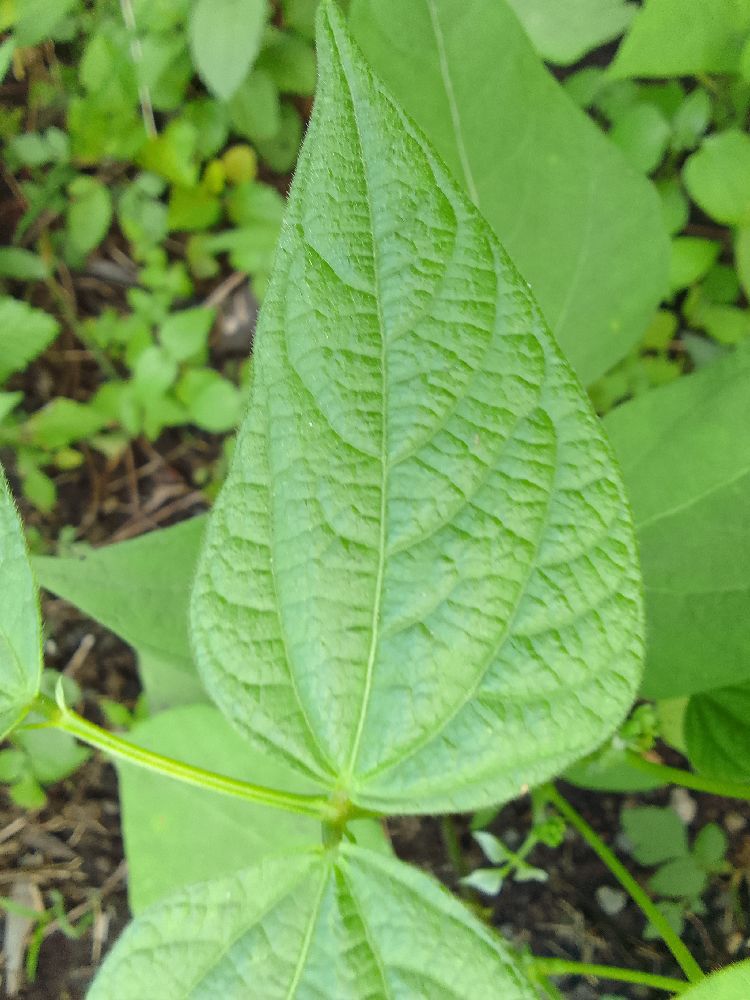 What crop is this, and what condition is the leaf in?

common bean, healthy
